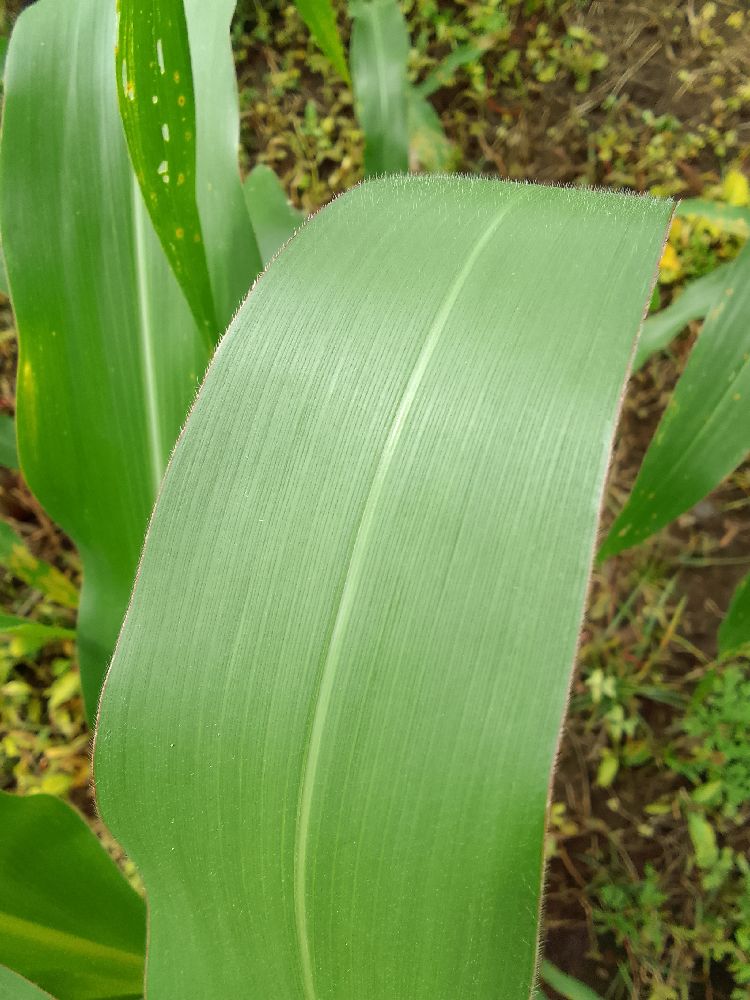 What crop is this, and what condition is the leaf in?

maize, healthy
